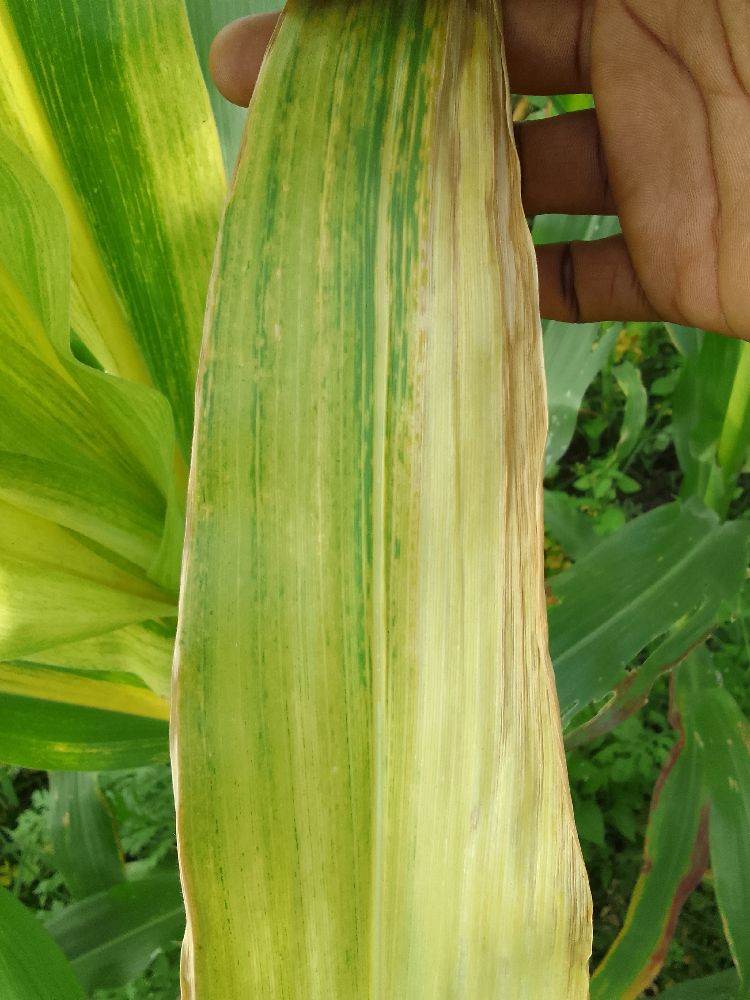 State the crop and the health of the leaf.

maize, maize lethal necrosis
